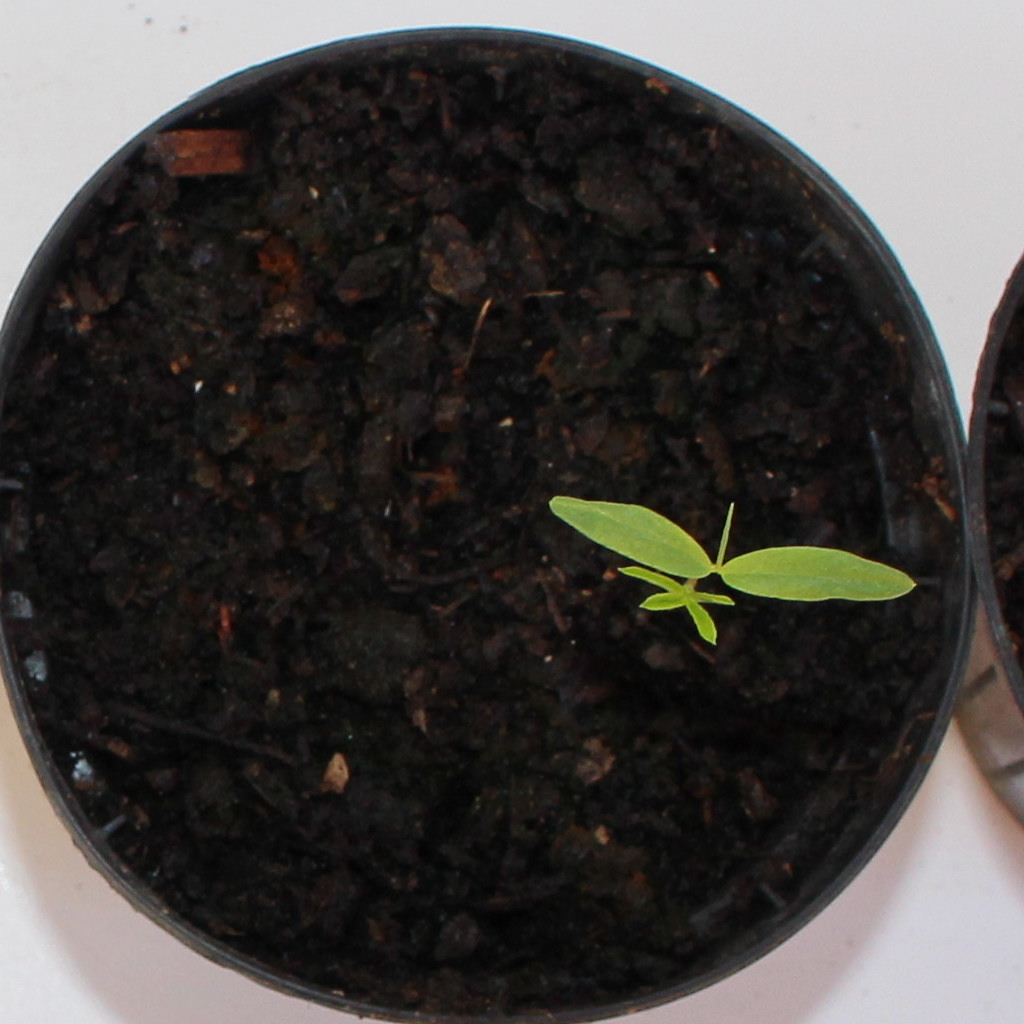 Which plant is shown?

Vicia sativa
